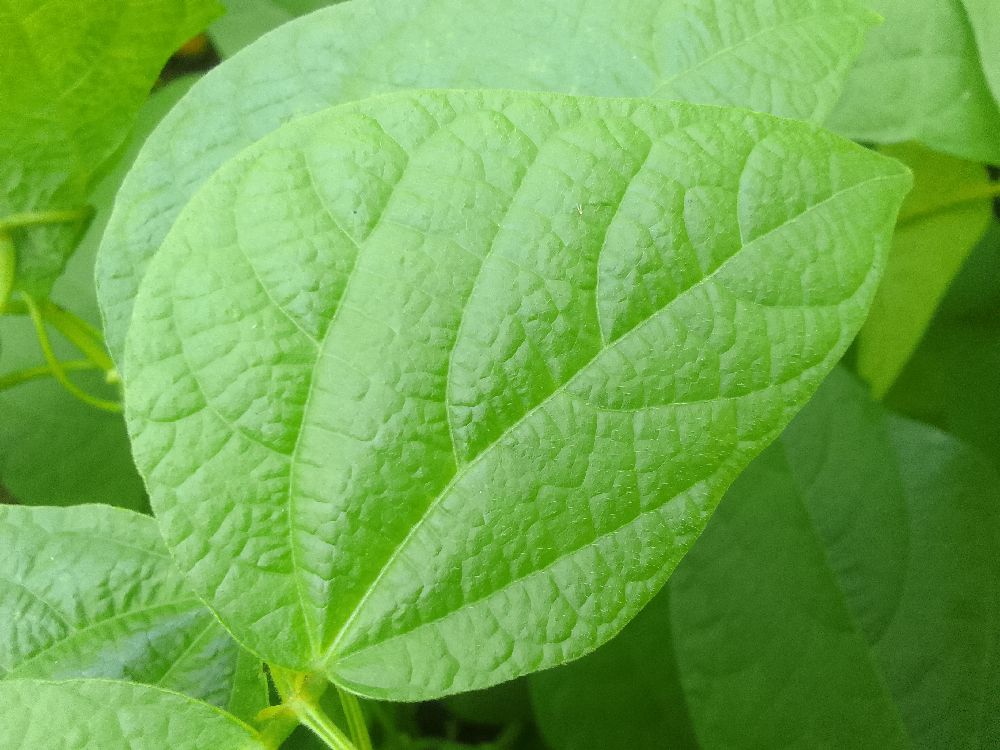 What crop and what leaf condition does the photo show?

common bean, healthy
